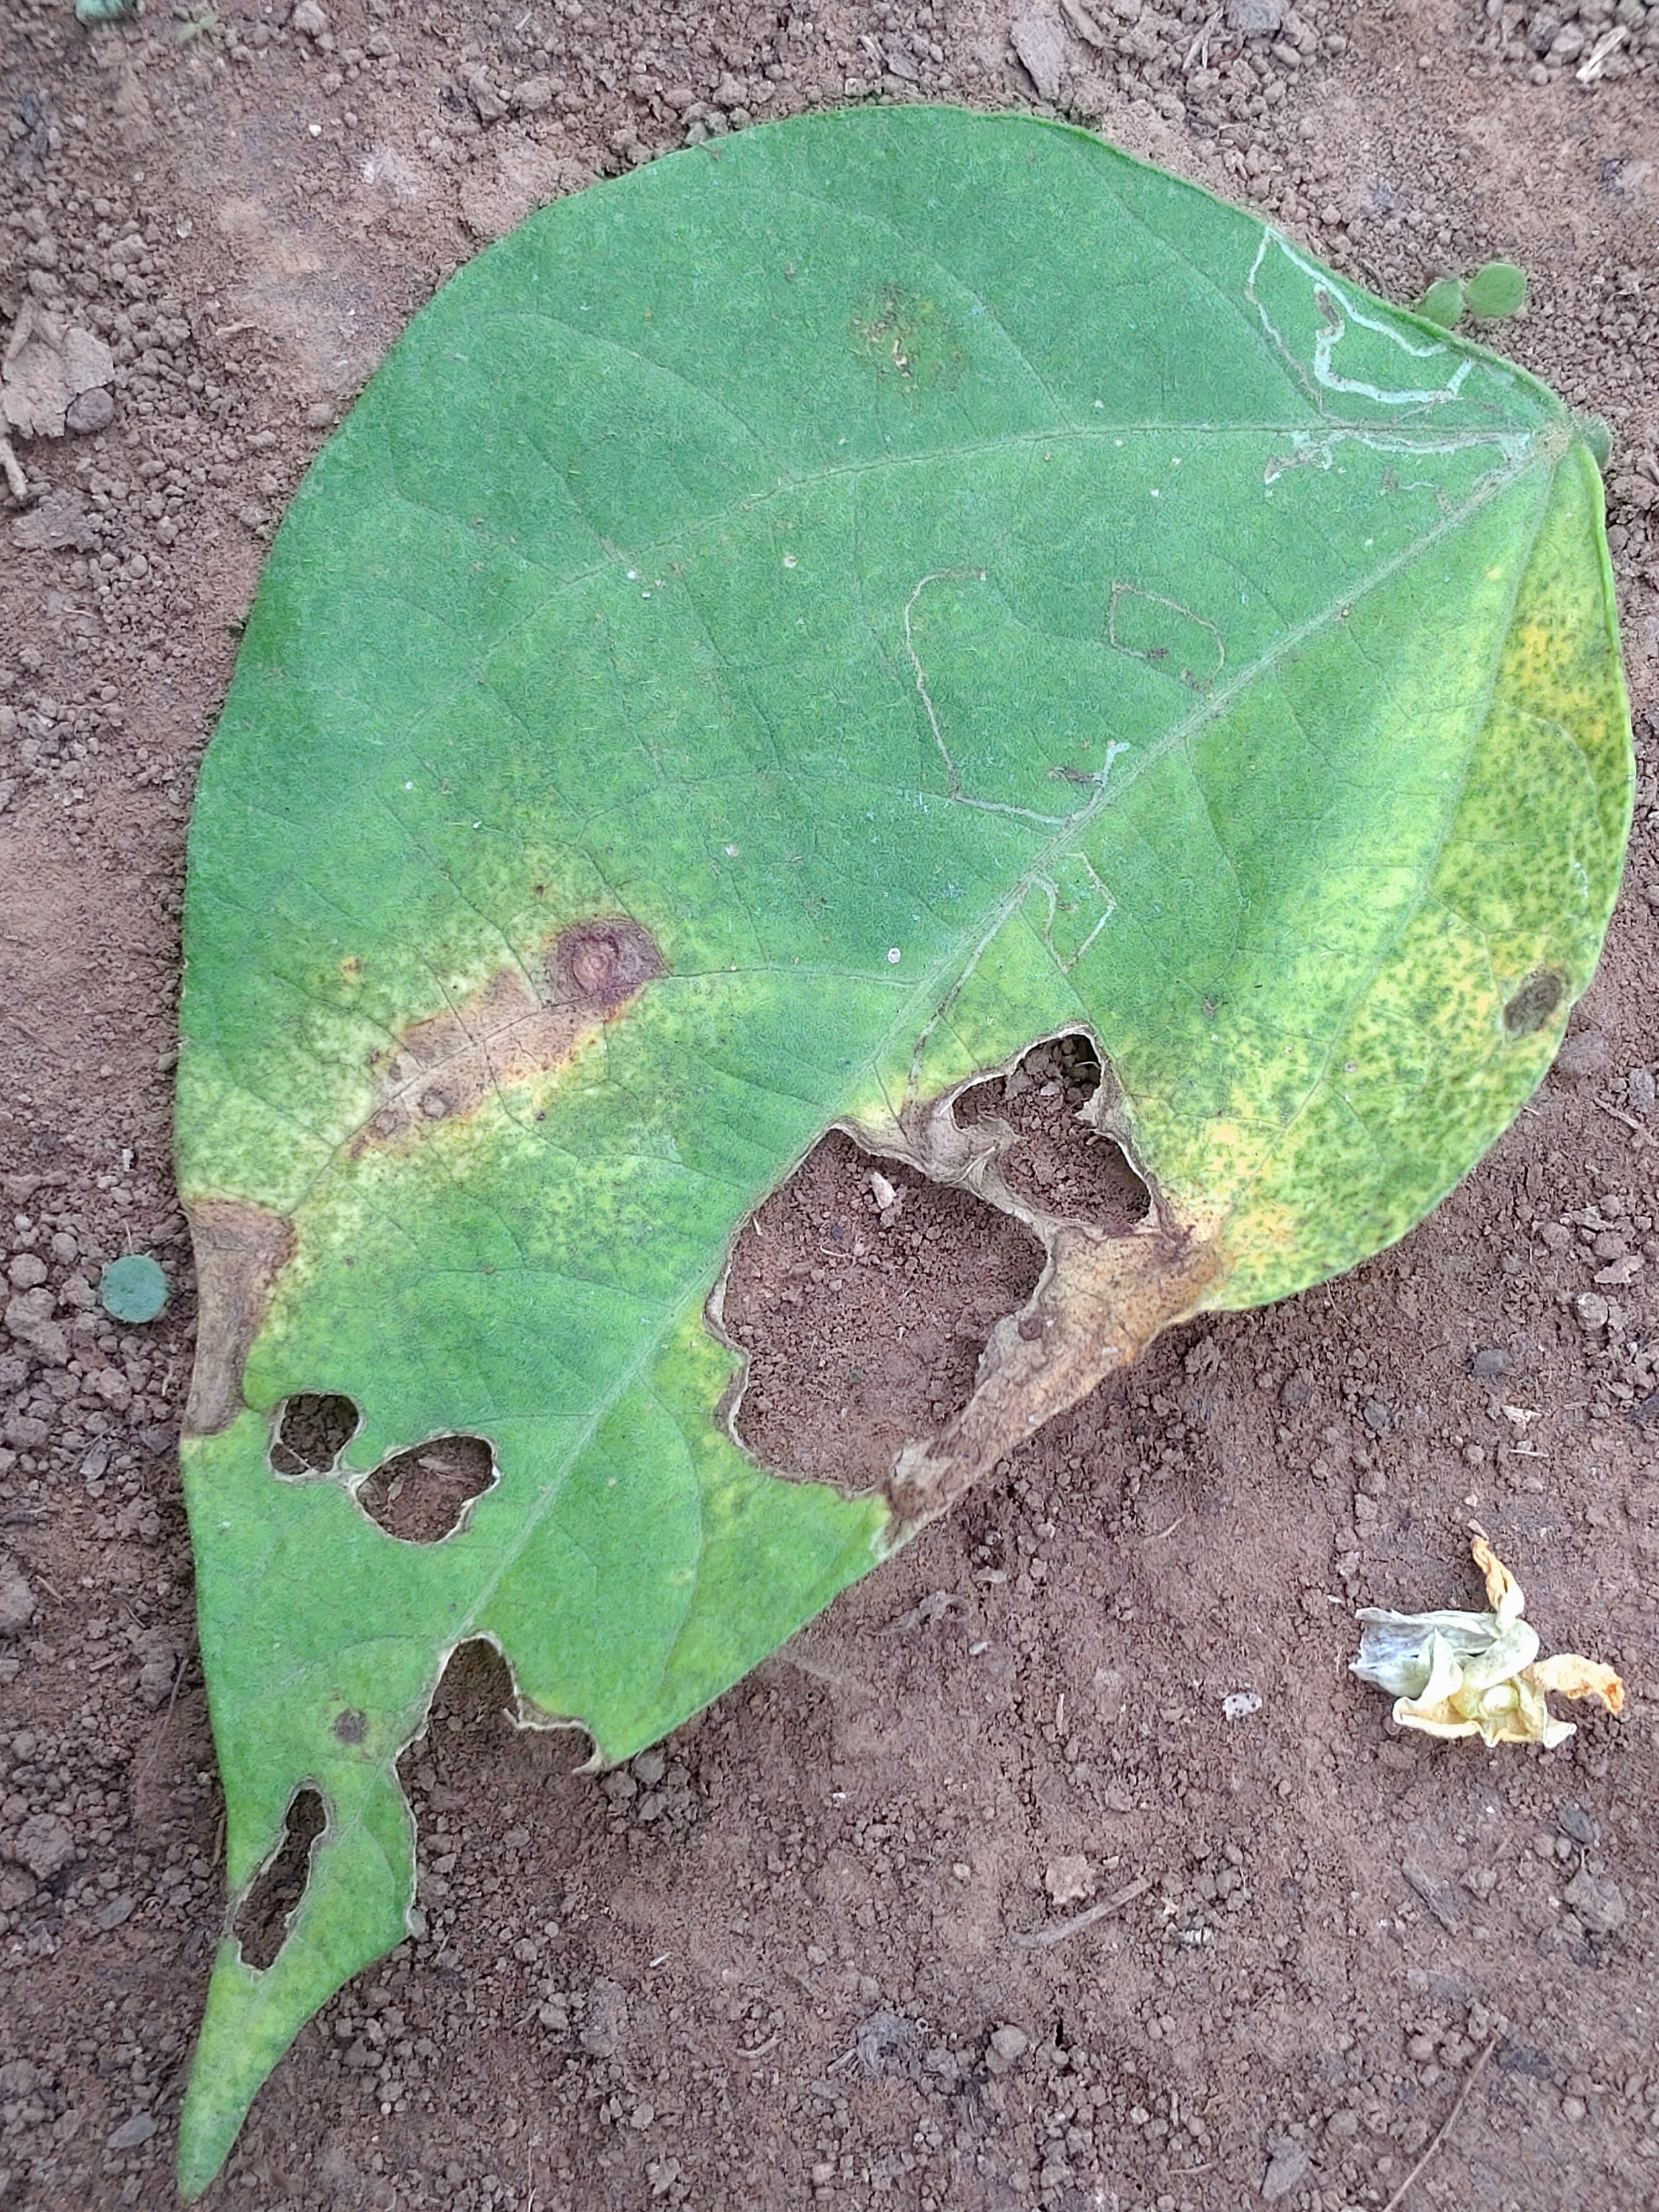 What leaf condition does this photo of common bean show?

anthracnose
